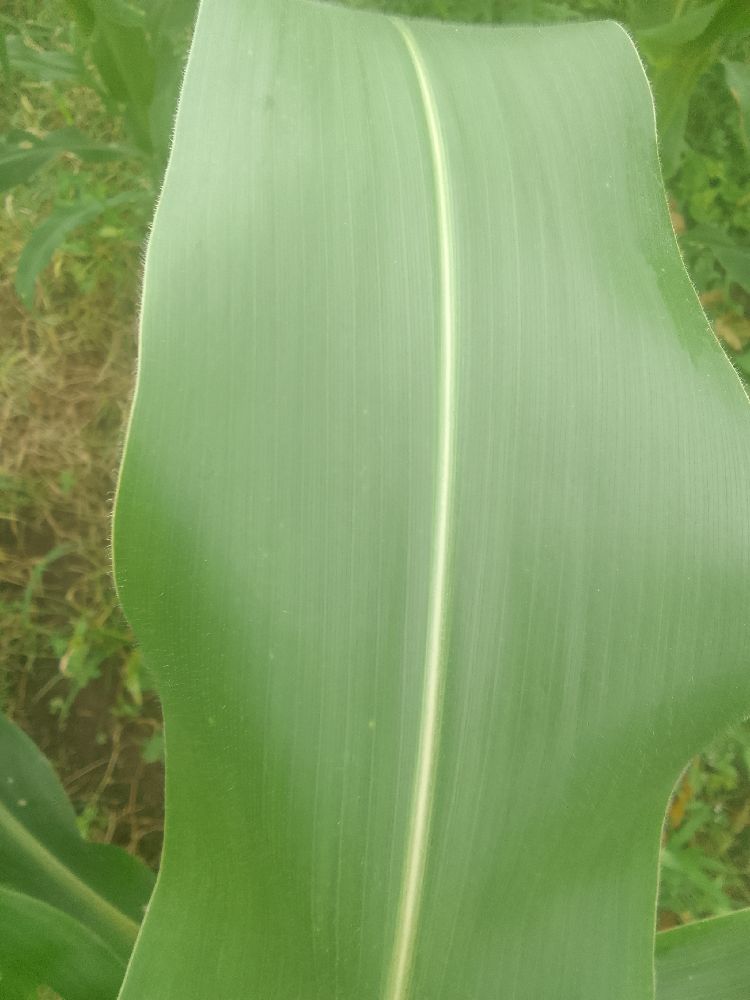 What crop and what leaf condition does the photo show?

maize, healthy
